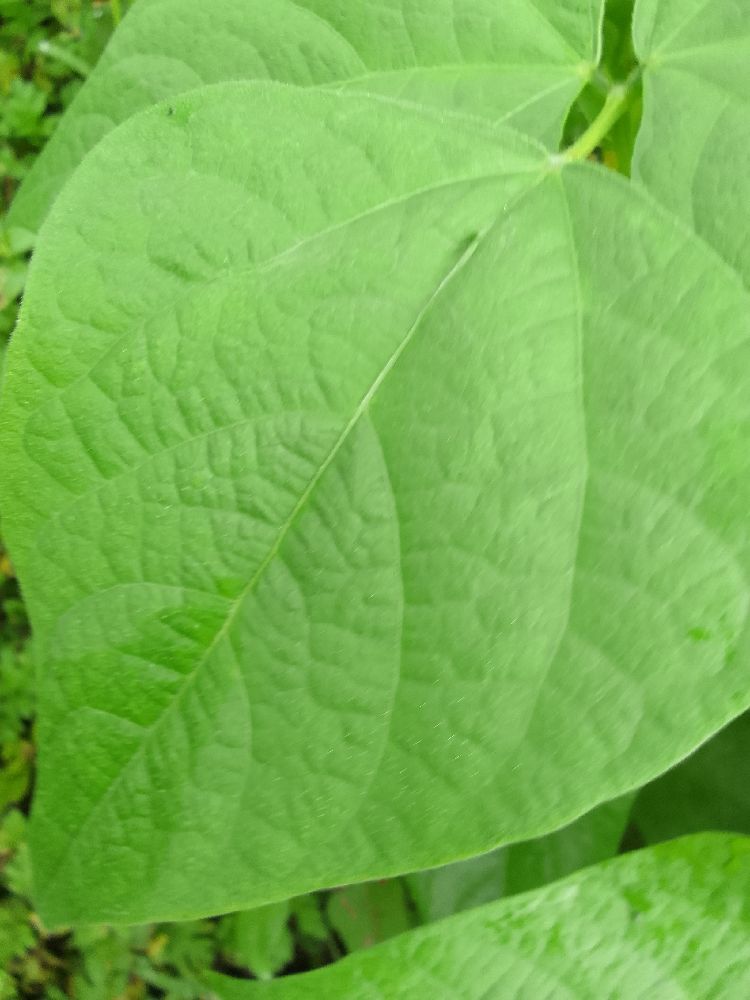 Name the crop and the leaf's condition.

common bean, healthy
